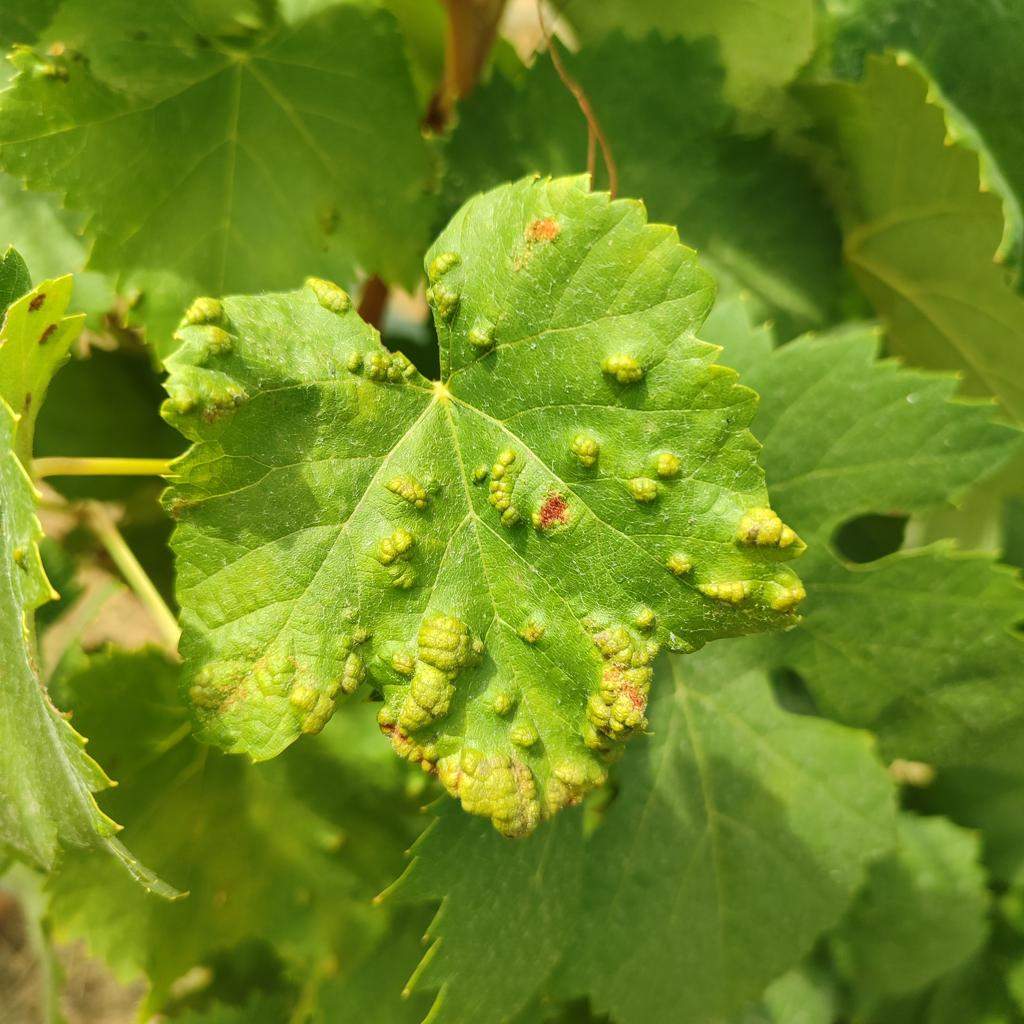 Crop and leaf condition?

grapevine, erineum mite
